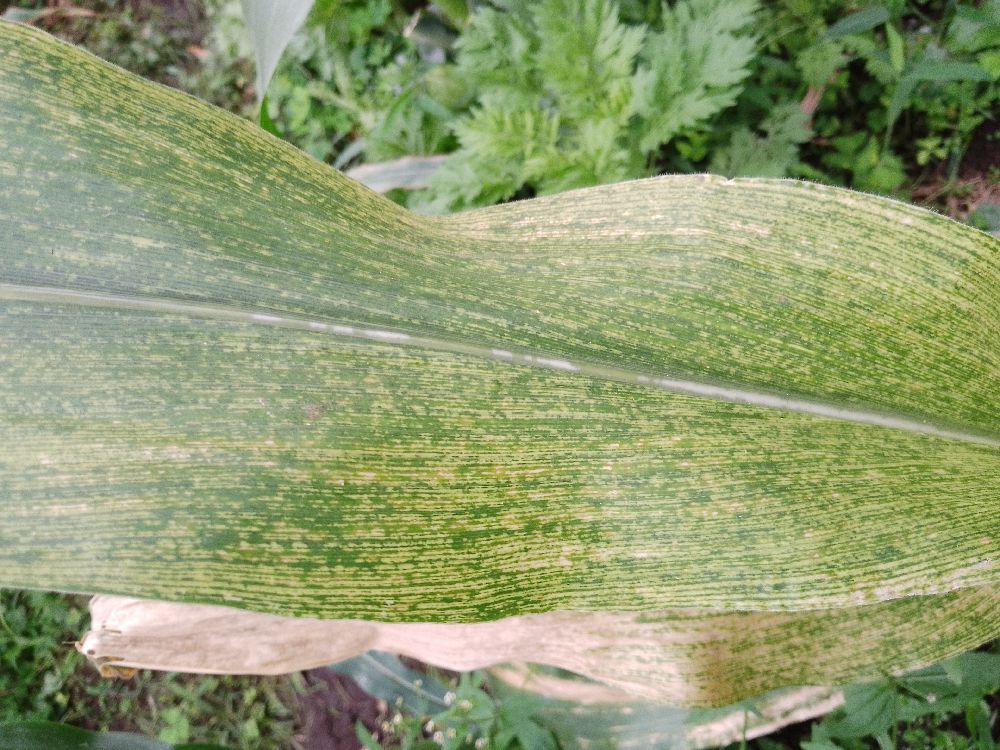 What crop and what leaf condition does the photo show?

maize, maize lethal necrosis
